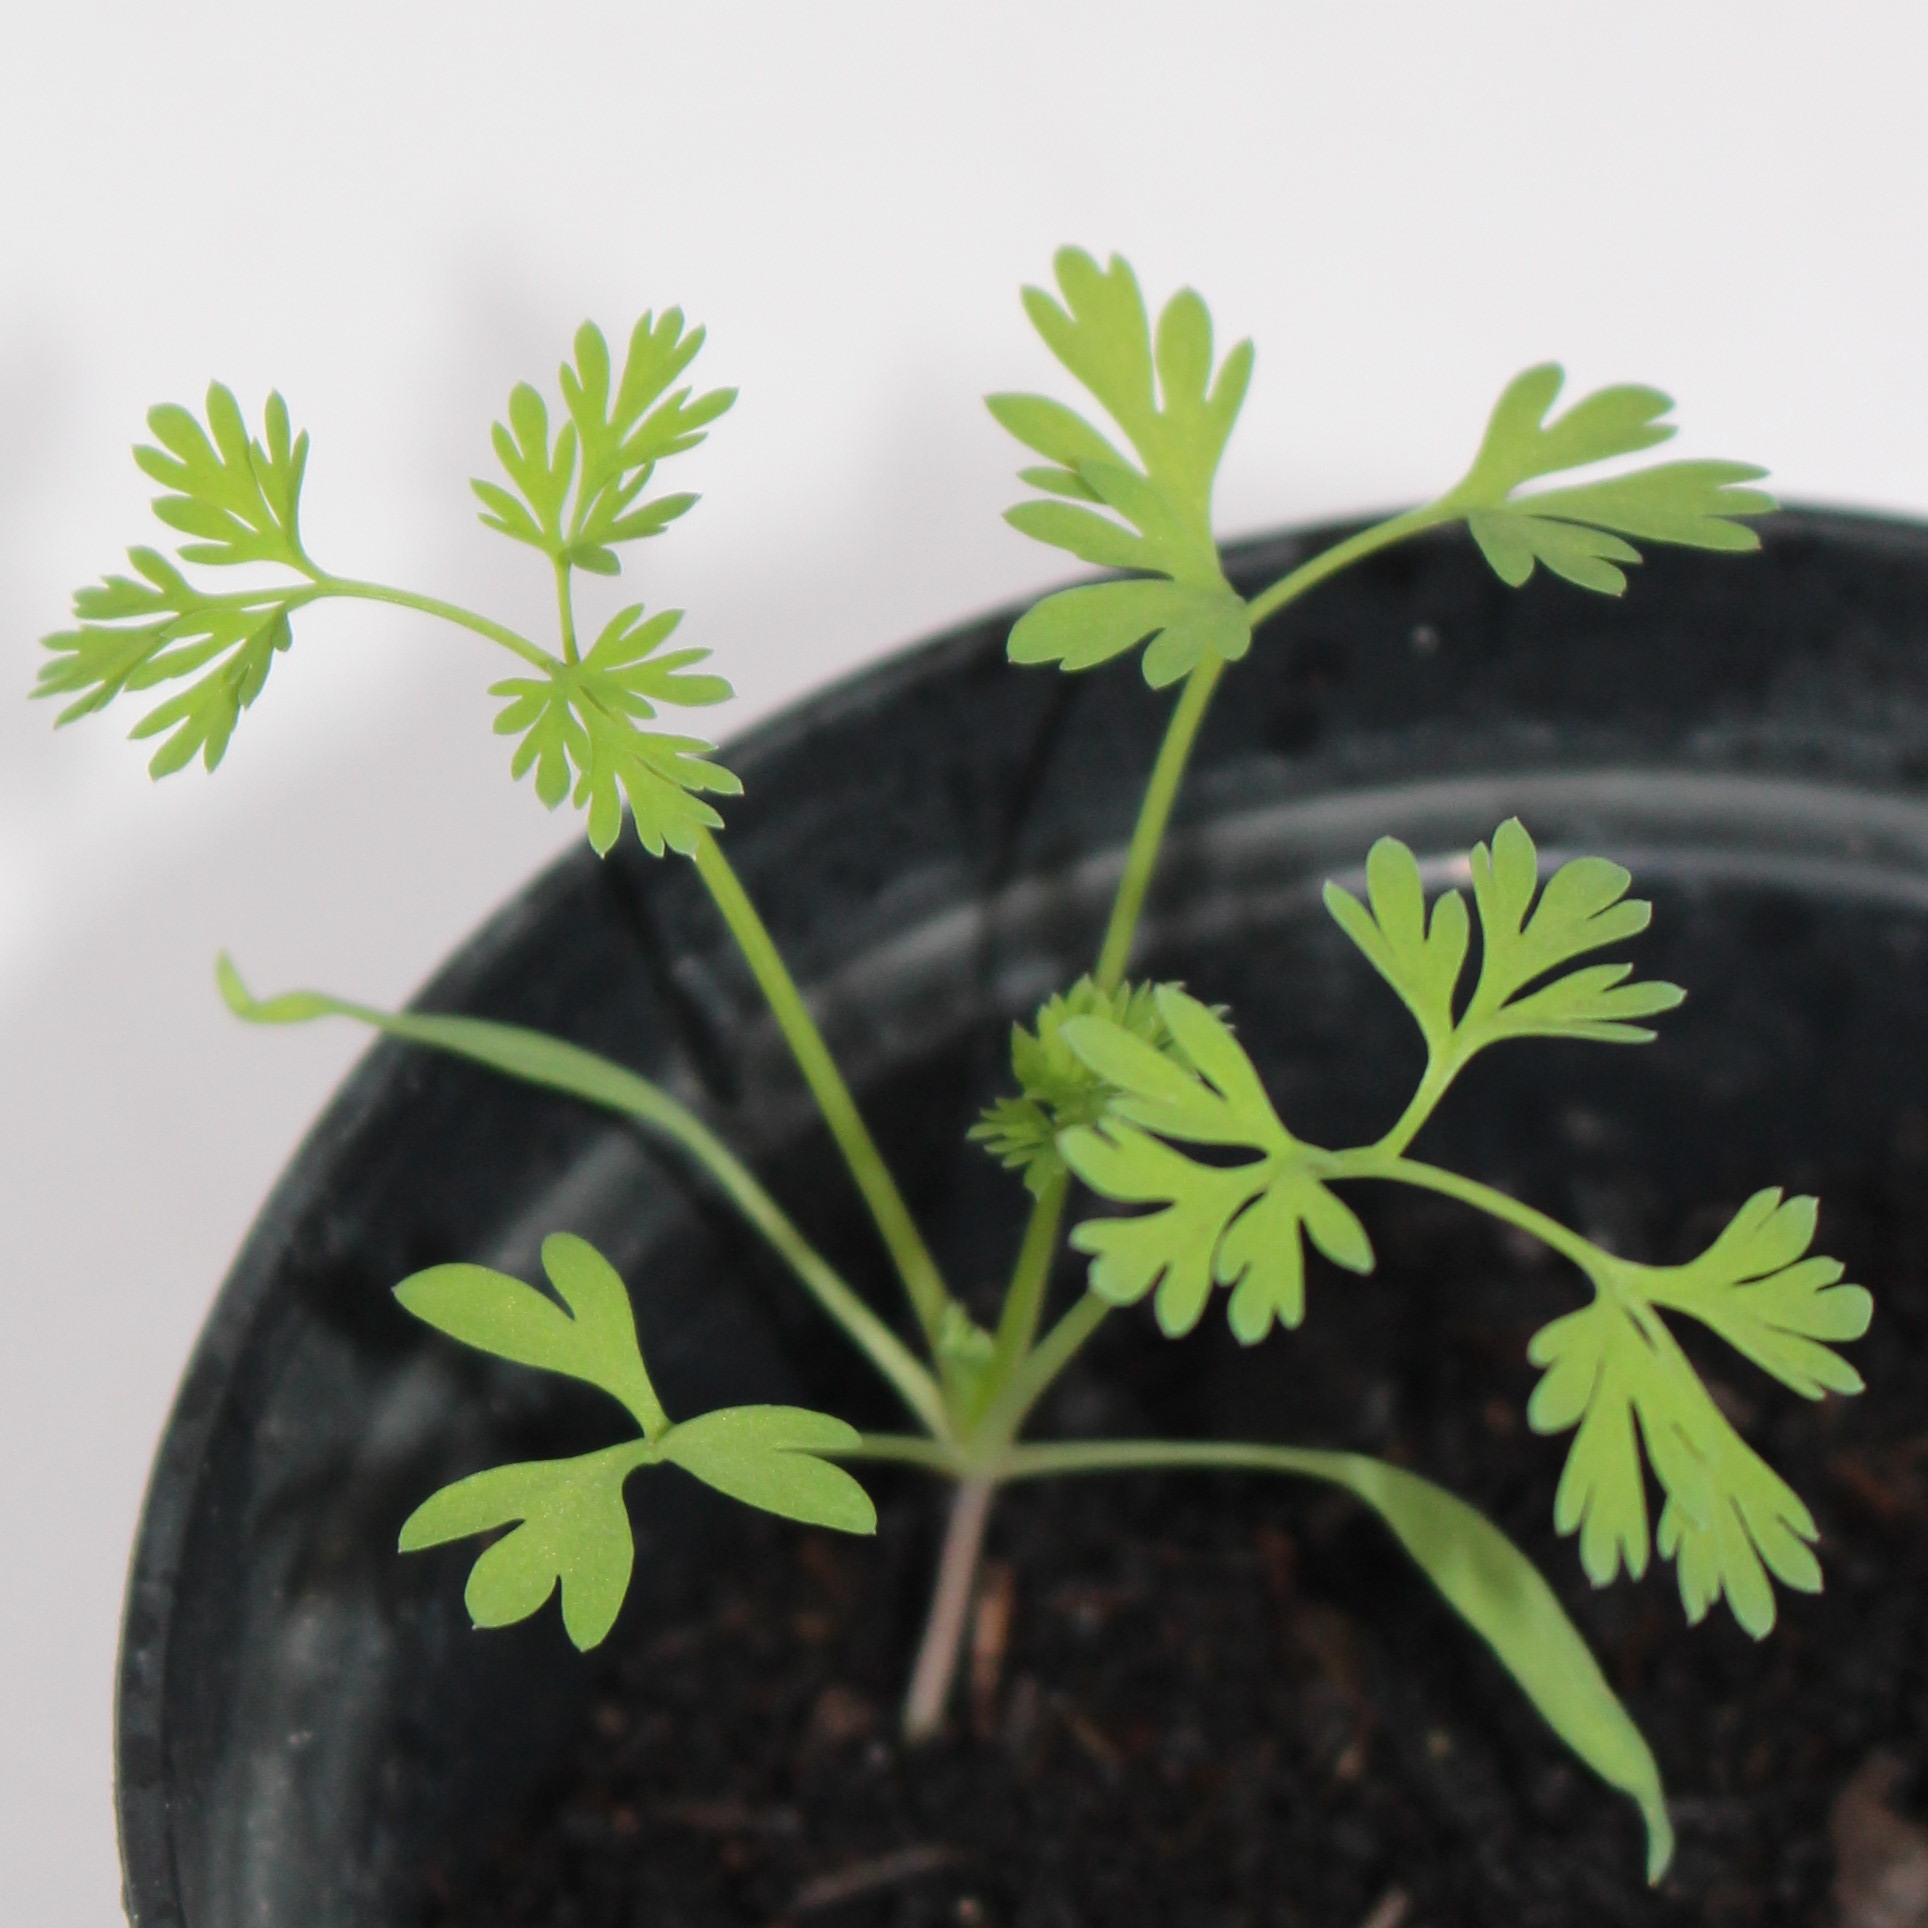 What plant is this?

Fumaria officinalis
